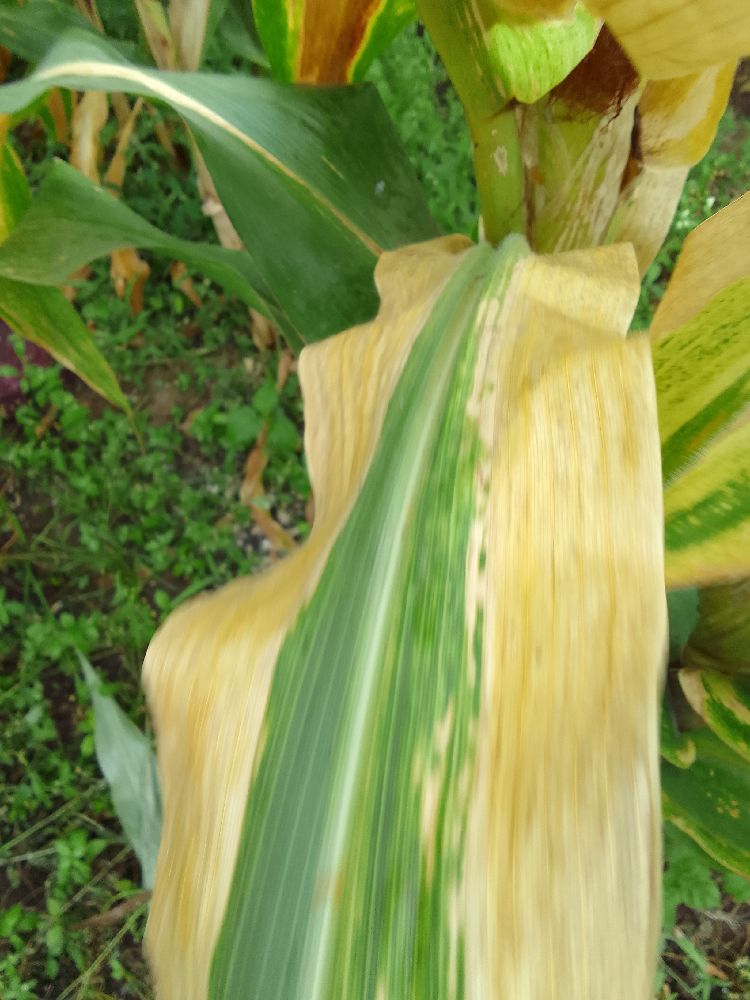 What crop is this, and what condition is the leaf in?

maize, maize lethal necrosis
